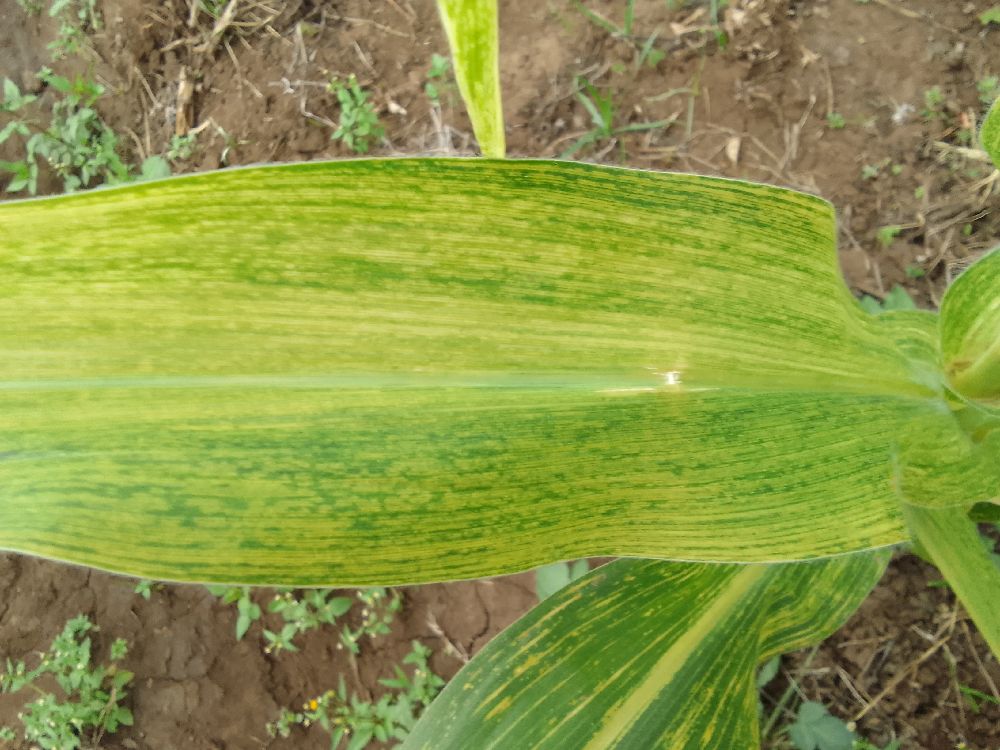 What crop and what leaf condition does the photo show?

maize, maize lethal necrosis
